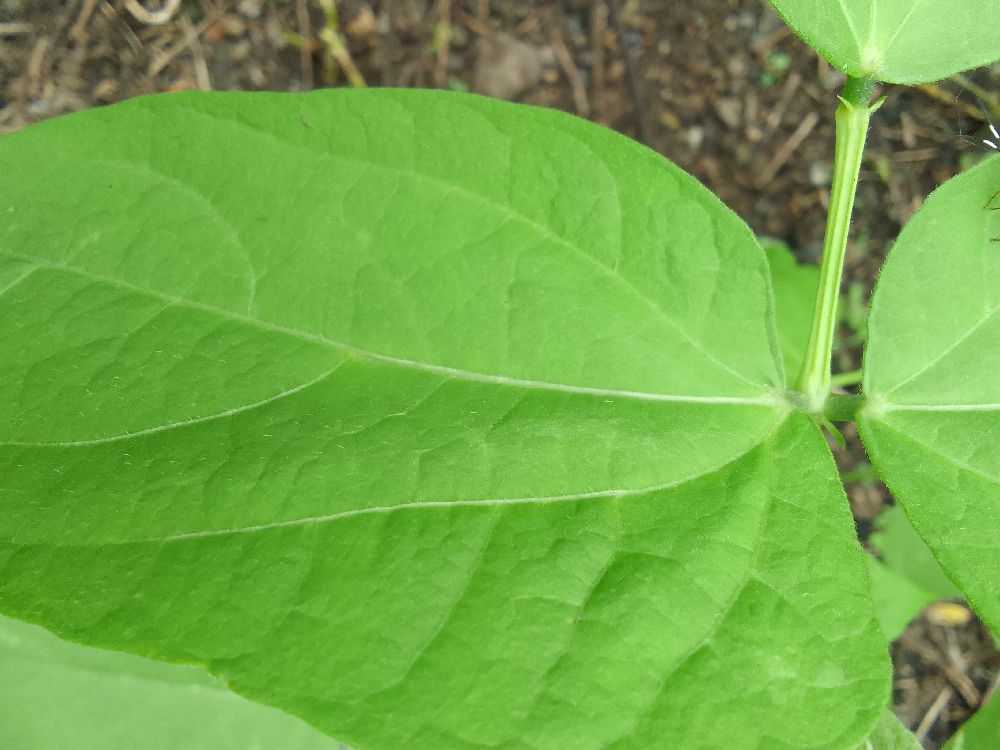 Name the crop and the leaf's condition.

common bean, healthy
